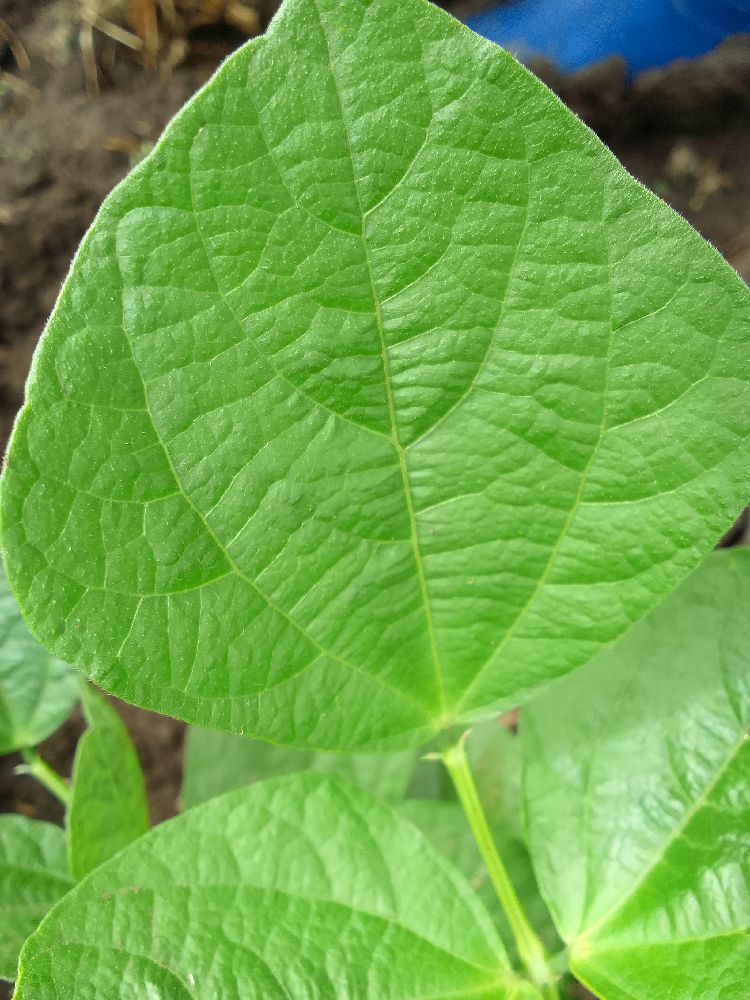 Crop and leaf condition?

common bean, healthy
